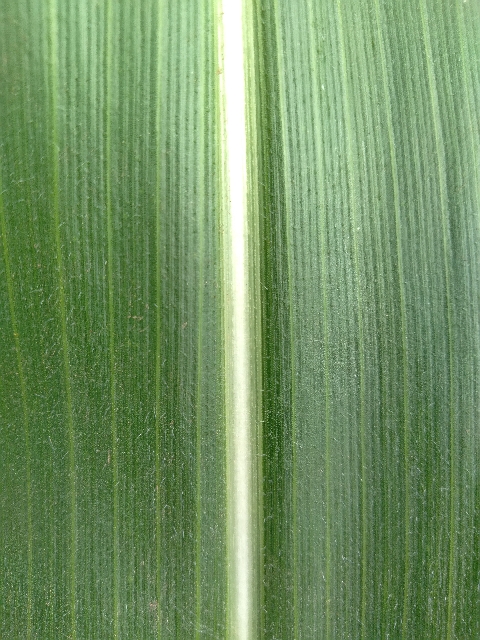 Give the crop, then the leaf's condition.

maize, healthy
